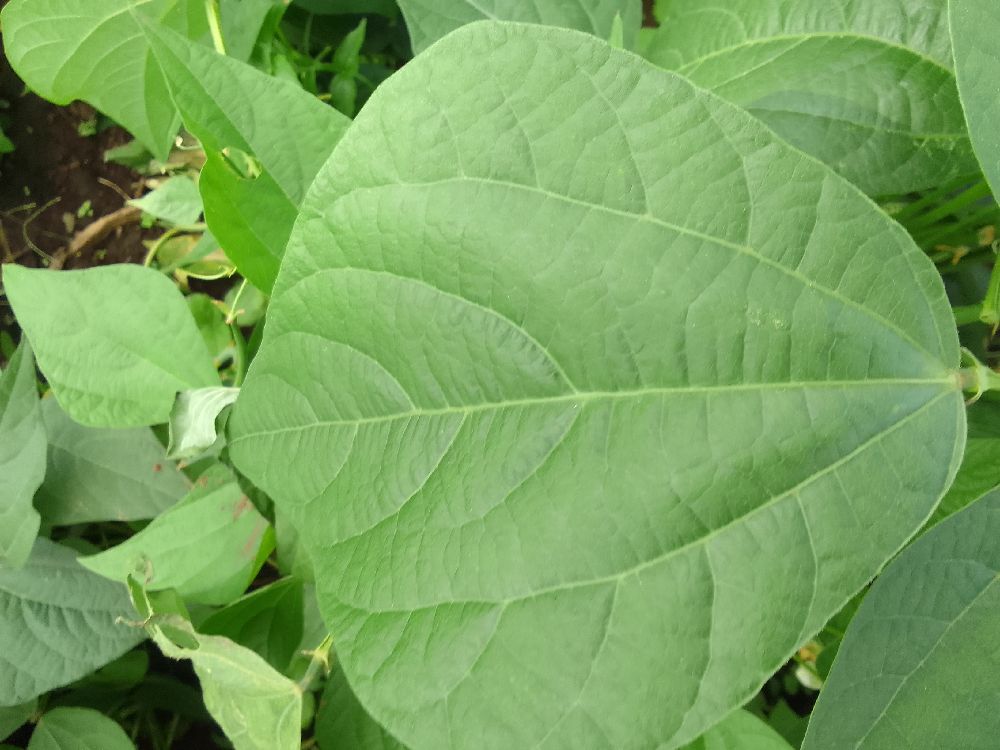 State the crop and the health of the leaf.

common bean, healthy
